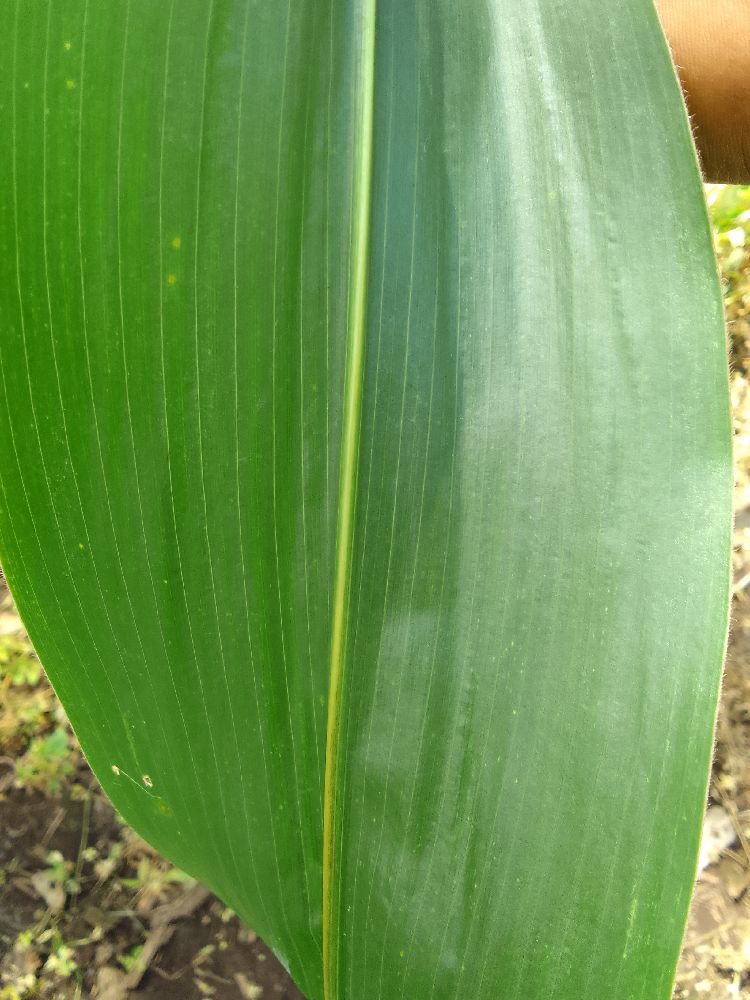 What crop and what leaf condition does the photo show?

maize, healthy
